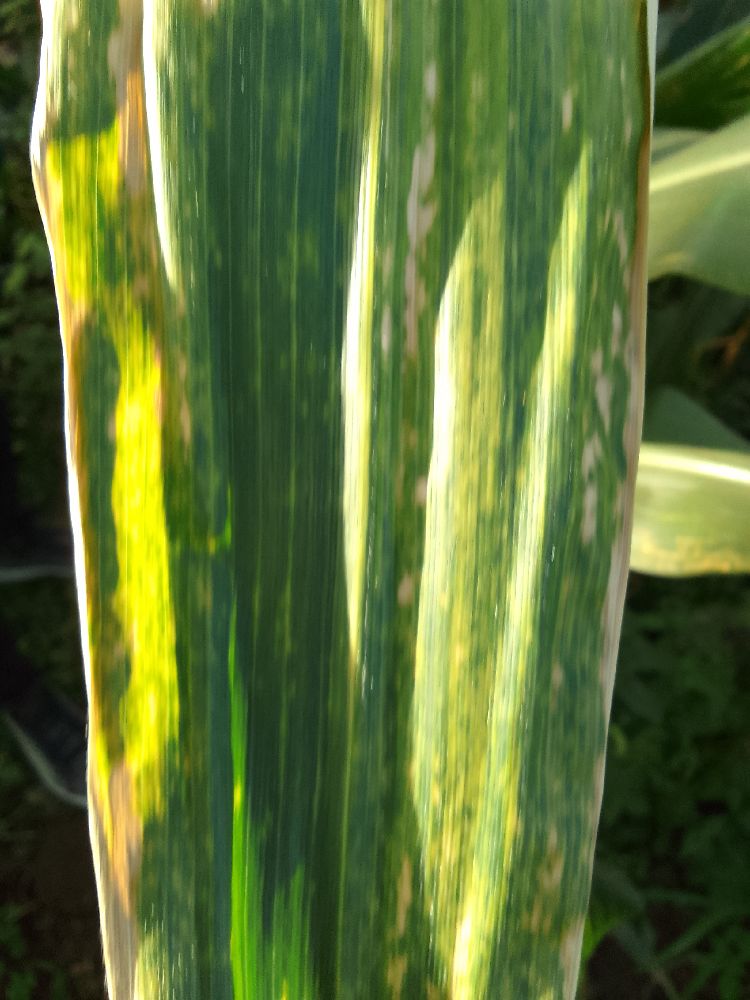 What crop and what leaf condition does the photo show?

maize, maize lethal necrosis
